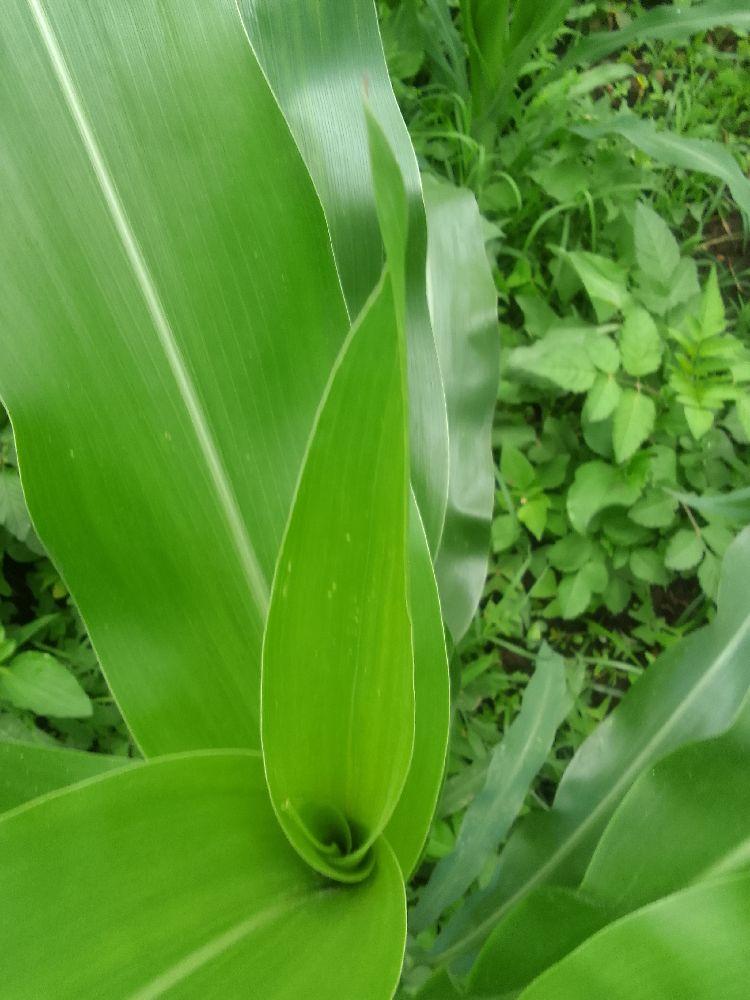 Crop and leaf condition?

maize, healthy
